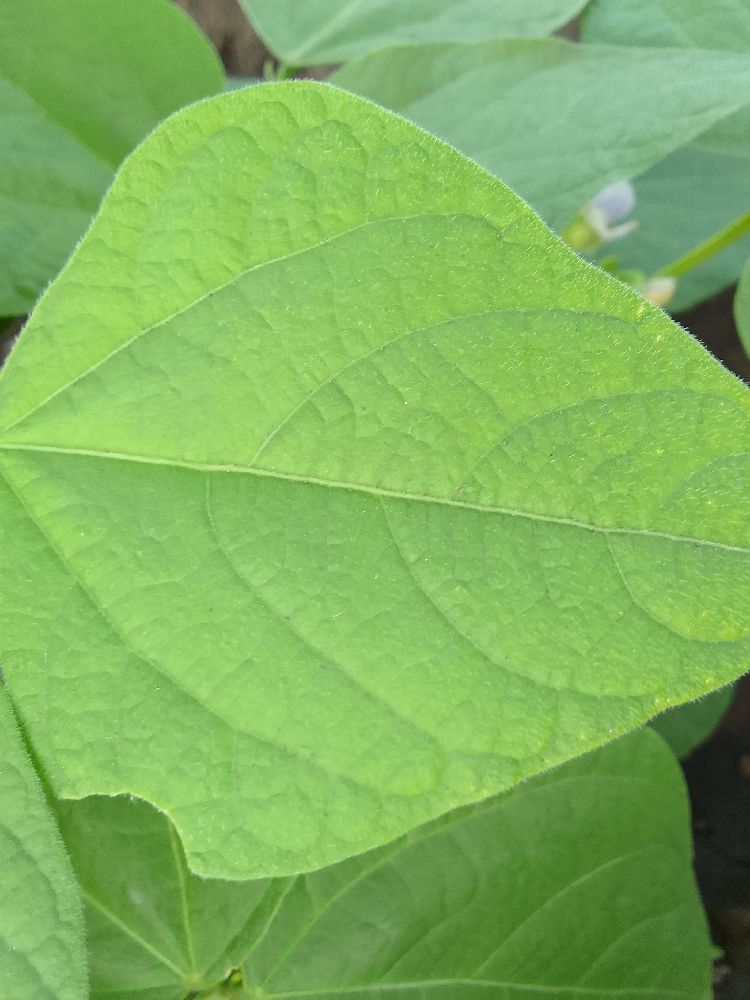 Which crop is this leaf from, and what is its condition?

common bean, healthy
